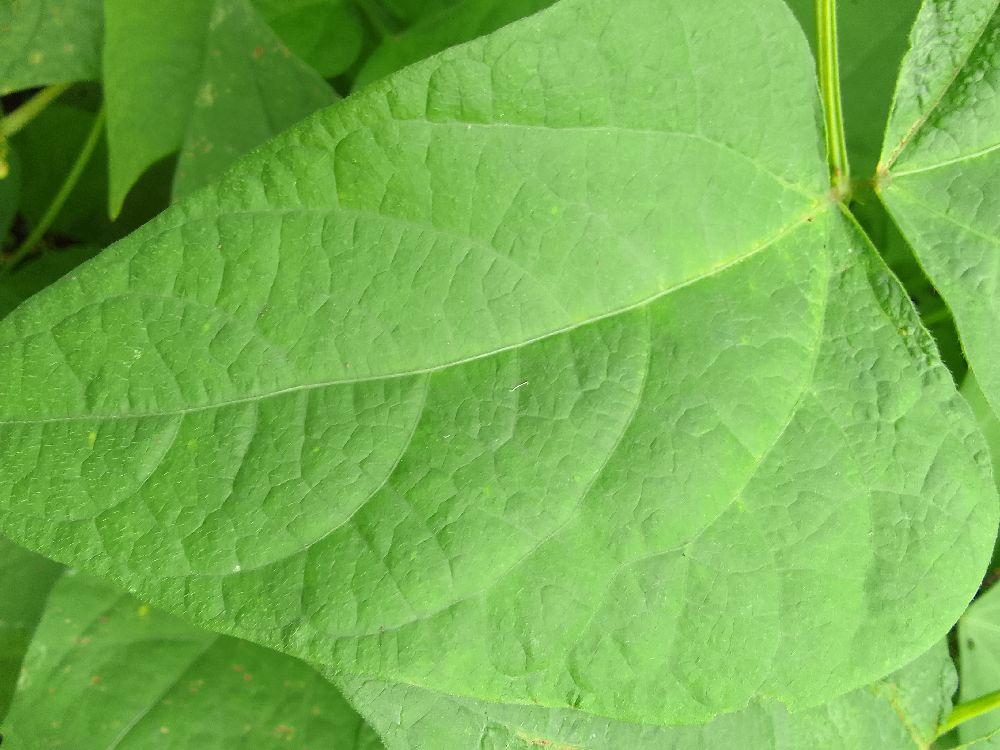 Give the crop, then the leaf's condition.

common bean, healthy
